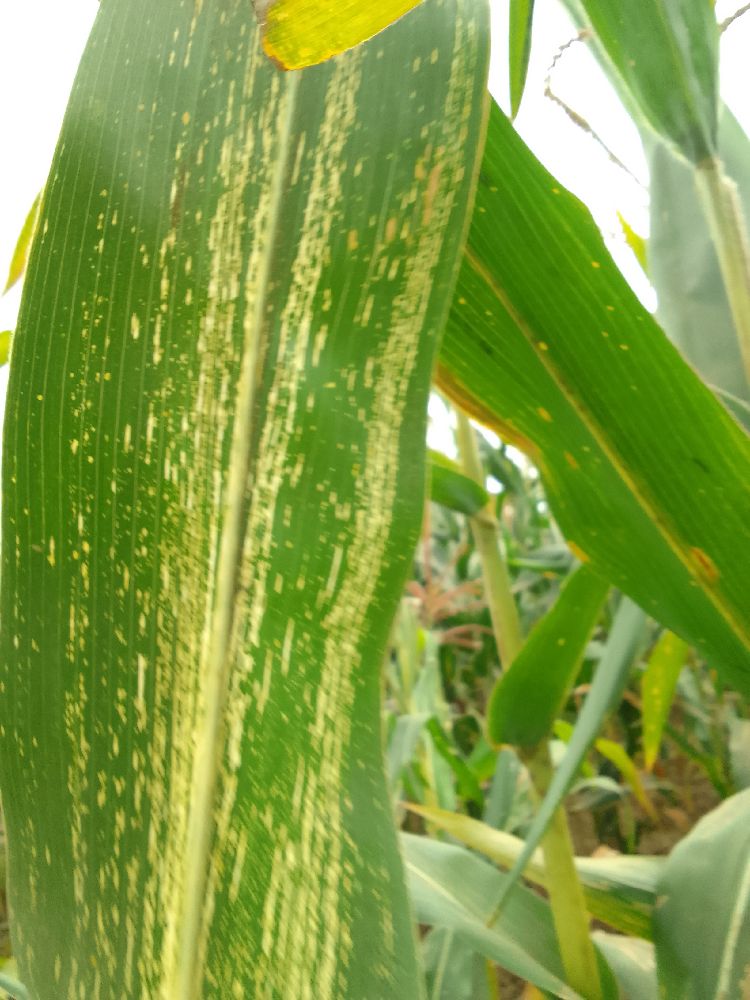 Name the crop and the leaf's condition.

maize, maize streak virus
